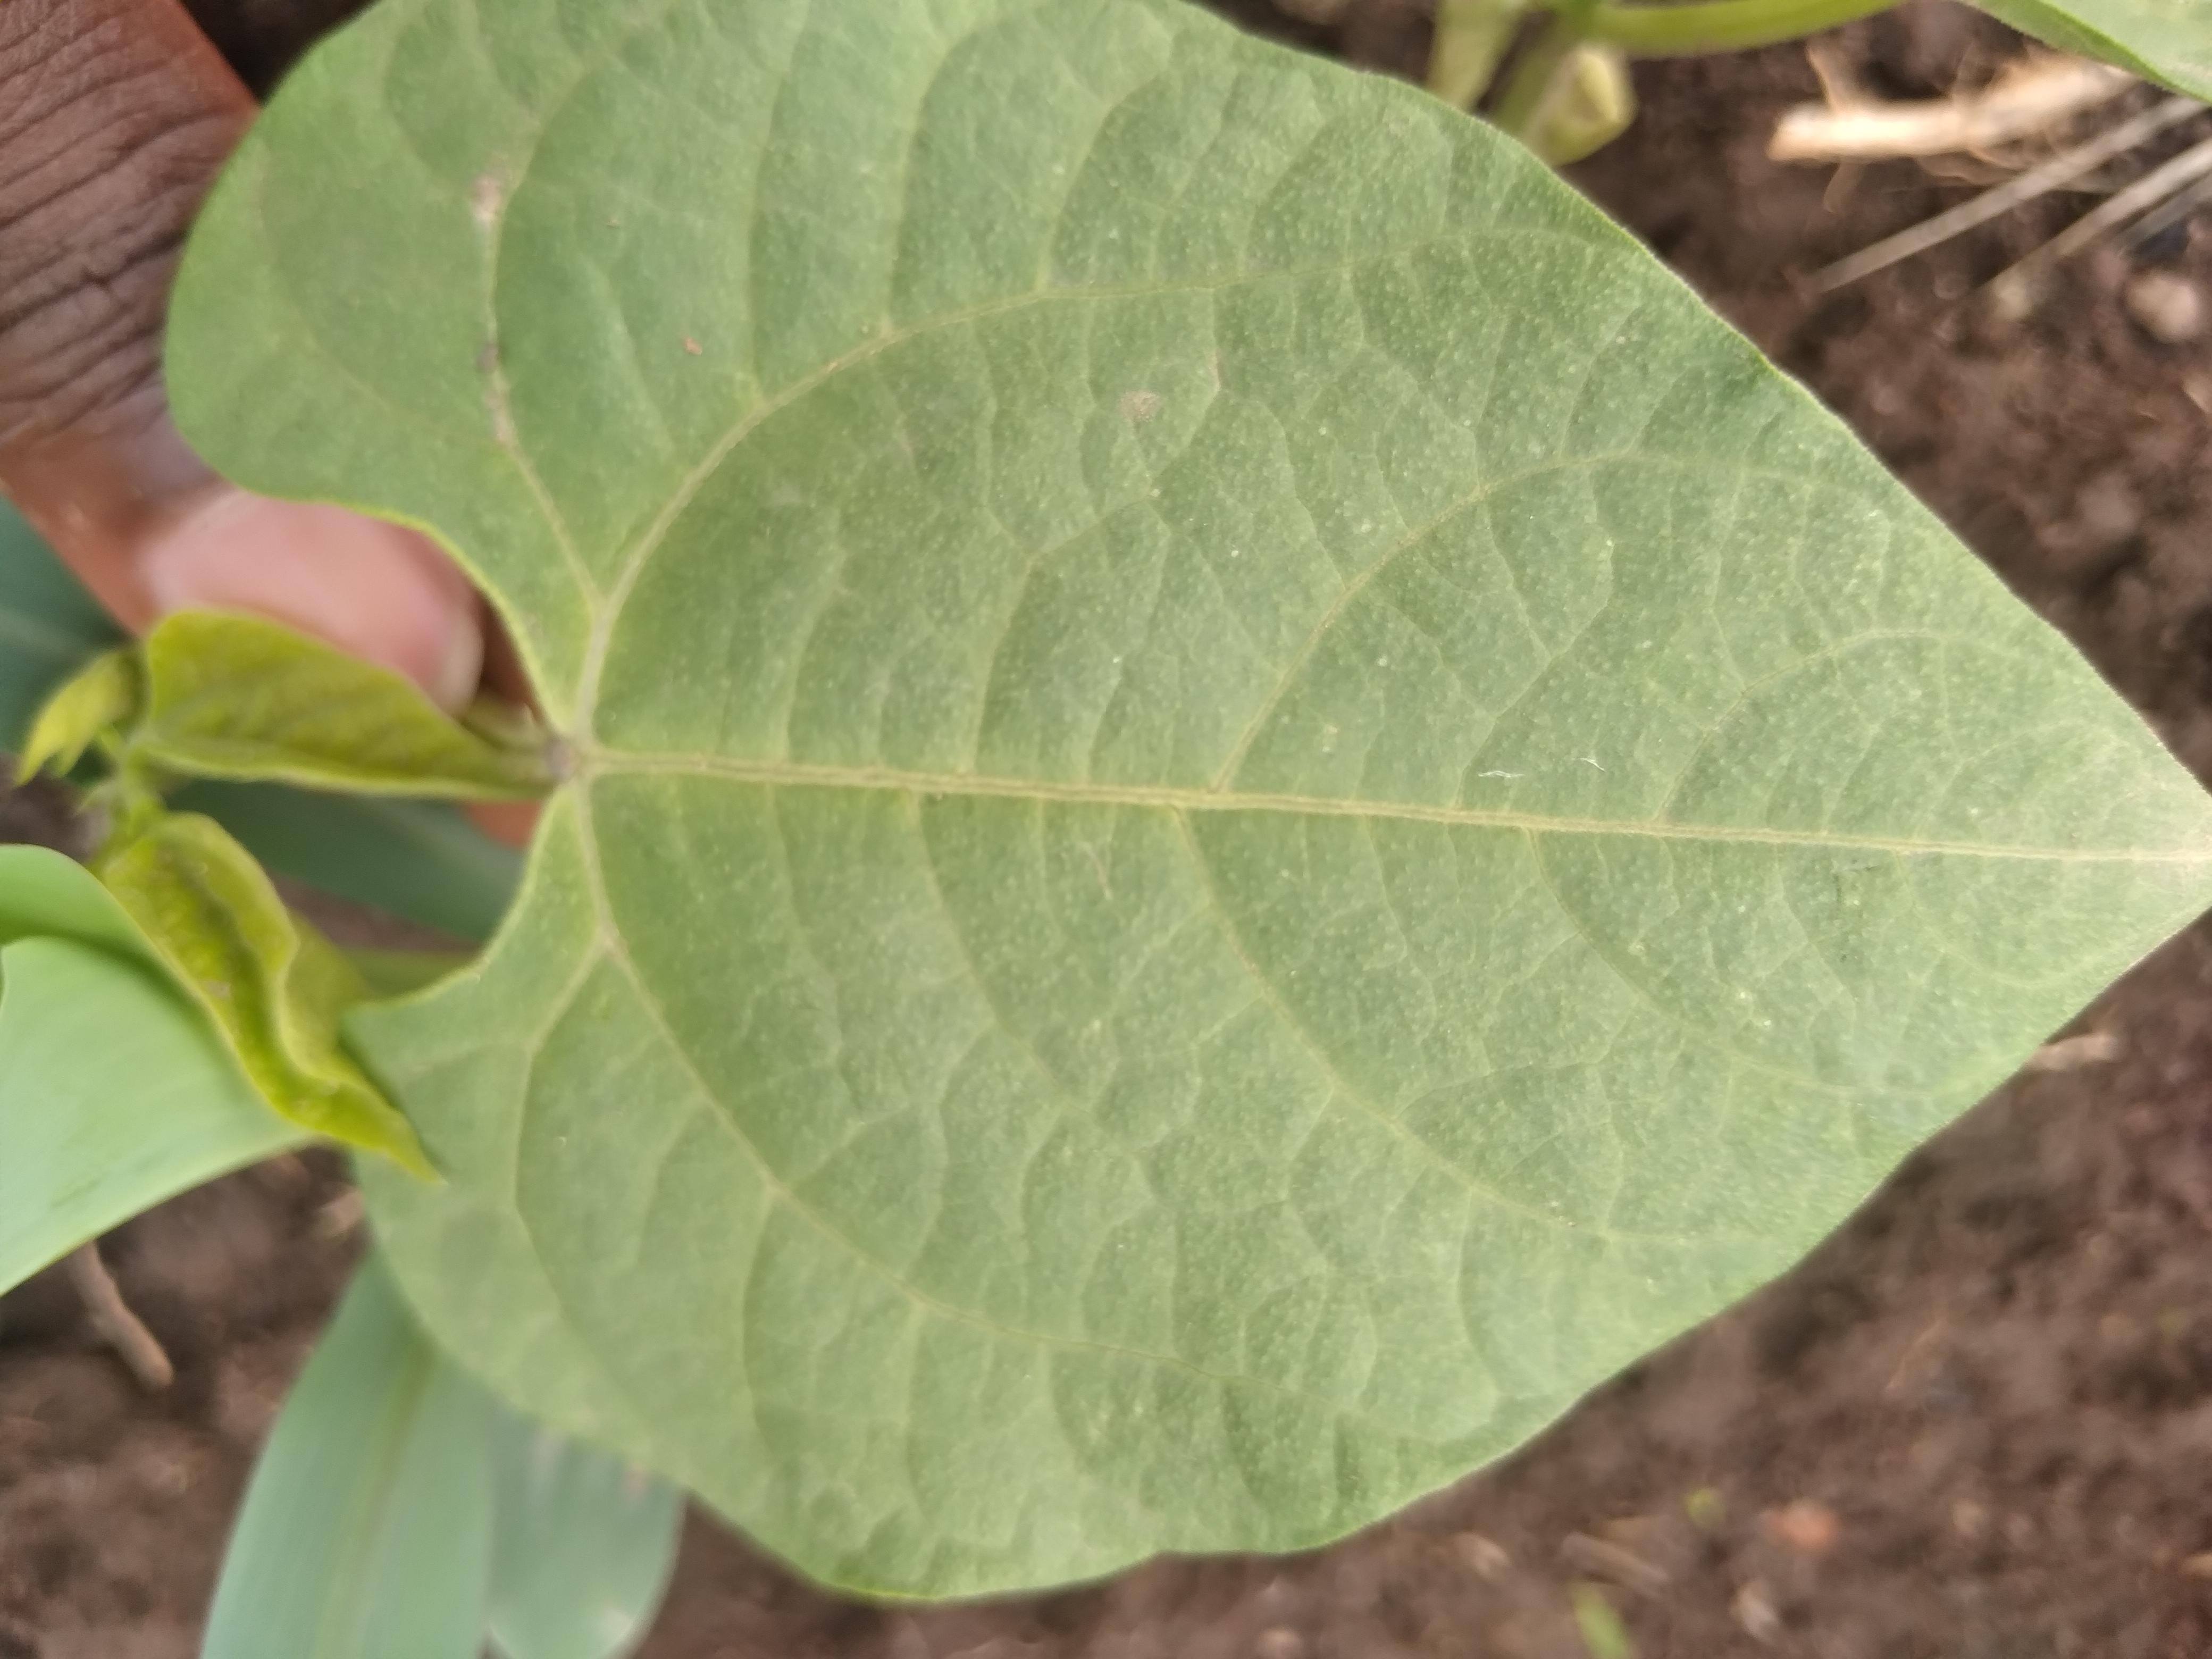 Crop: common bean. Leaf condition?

healthy
